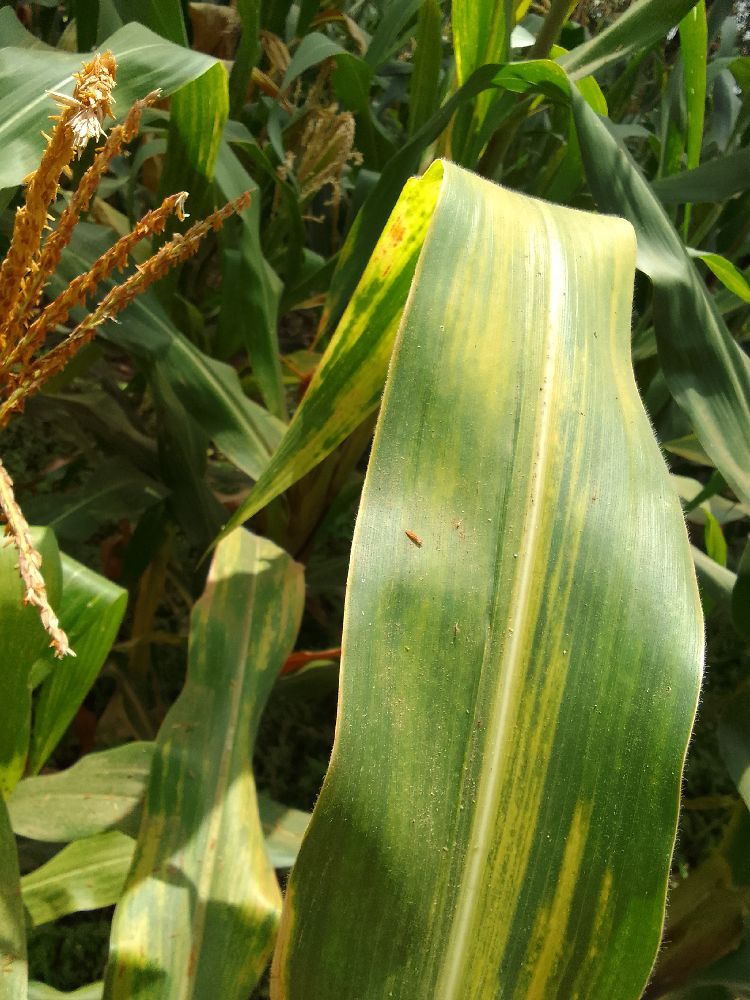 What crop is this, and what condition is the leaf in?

maize, maize lethal necrosis
